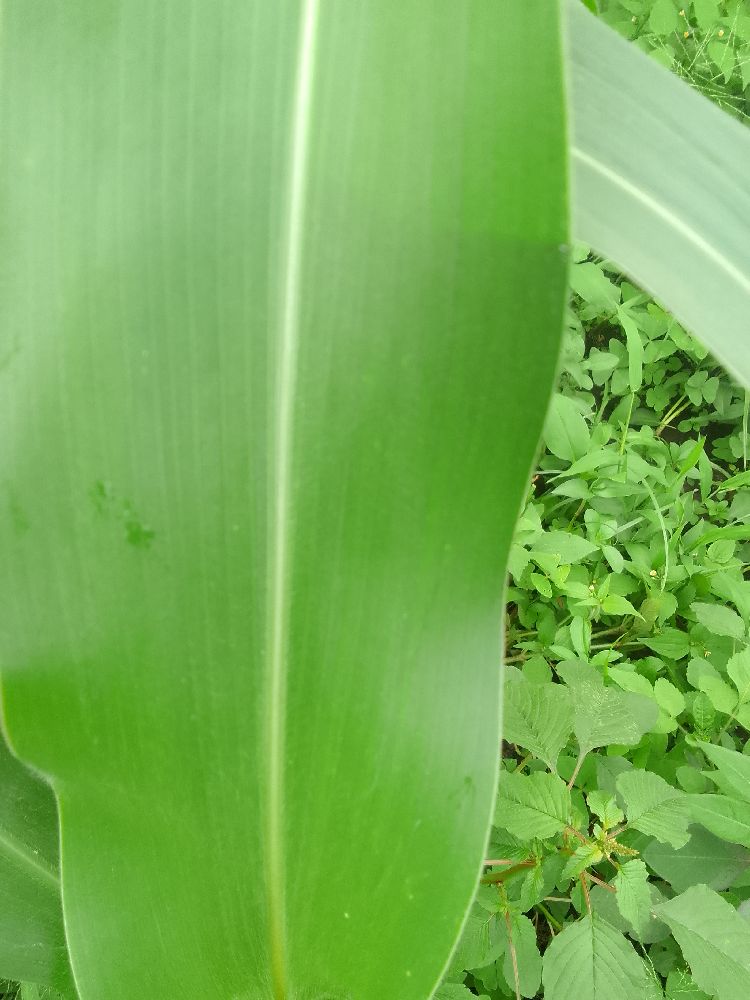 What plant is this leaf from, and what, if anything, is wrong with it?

maize, healthy
